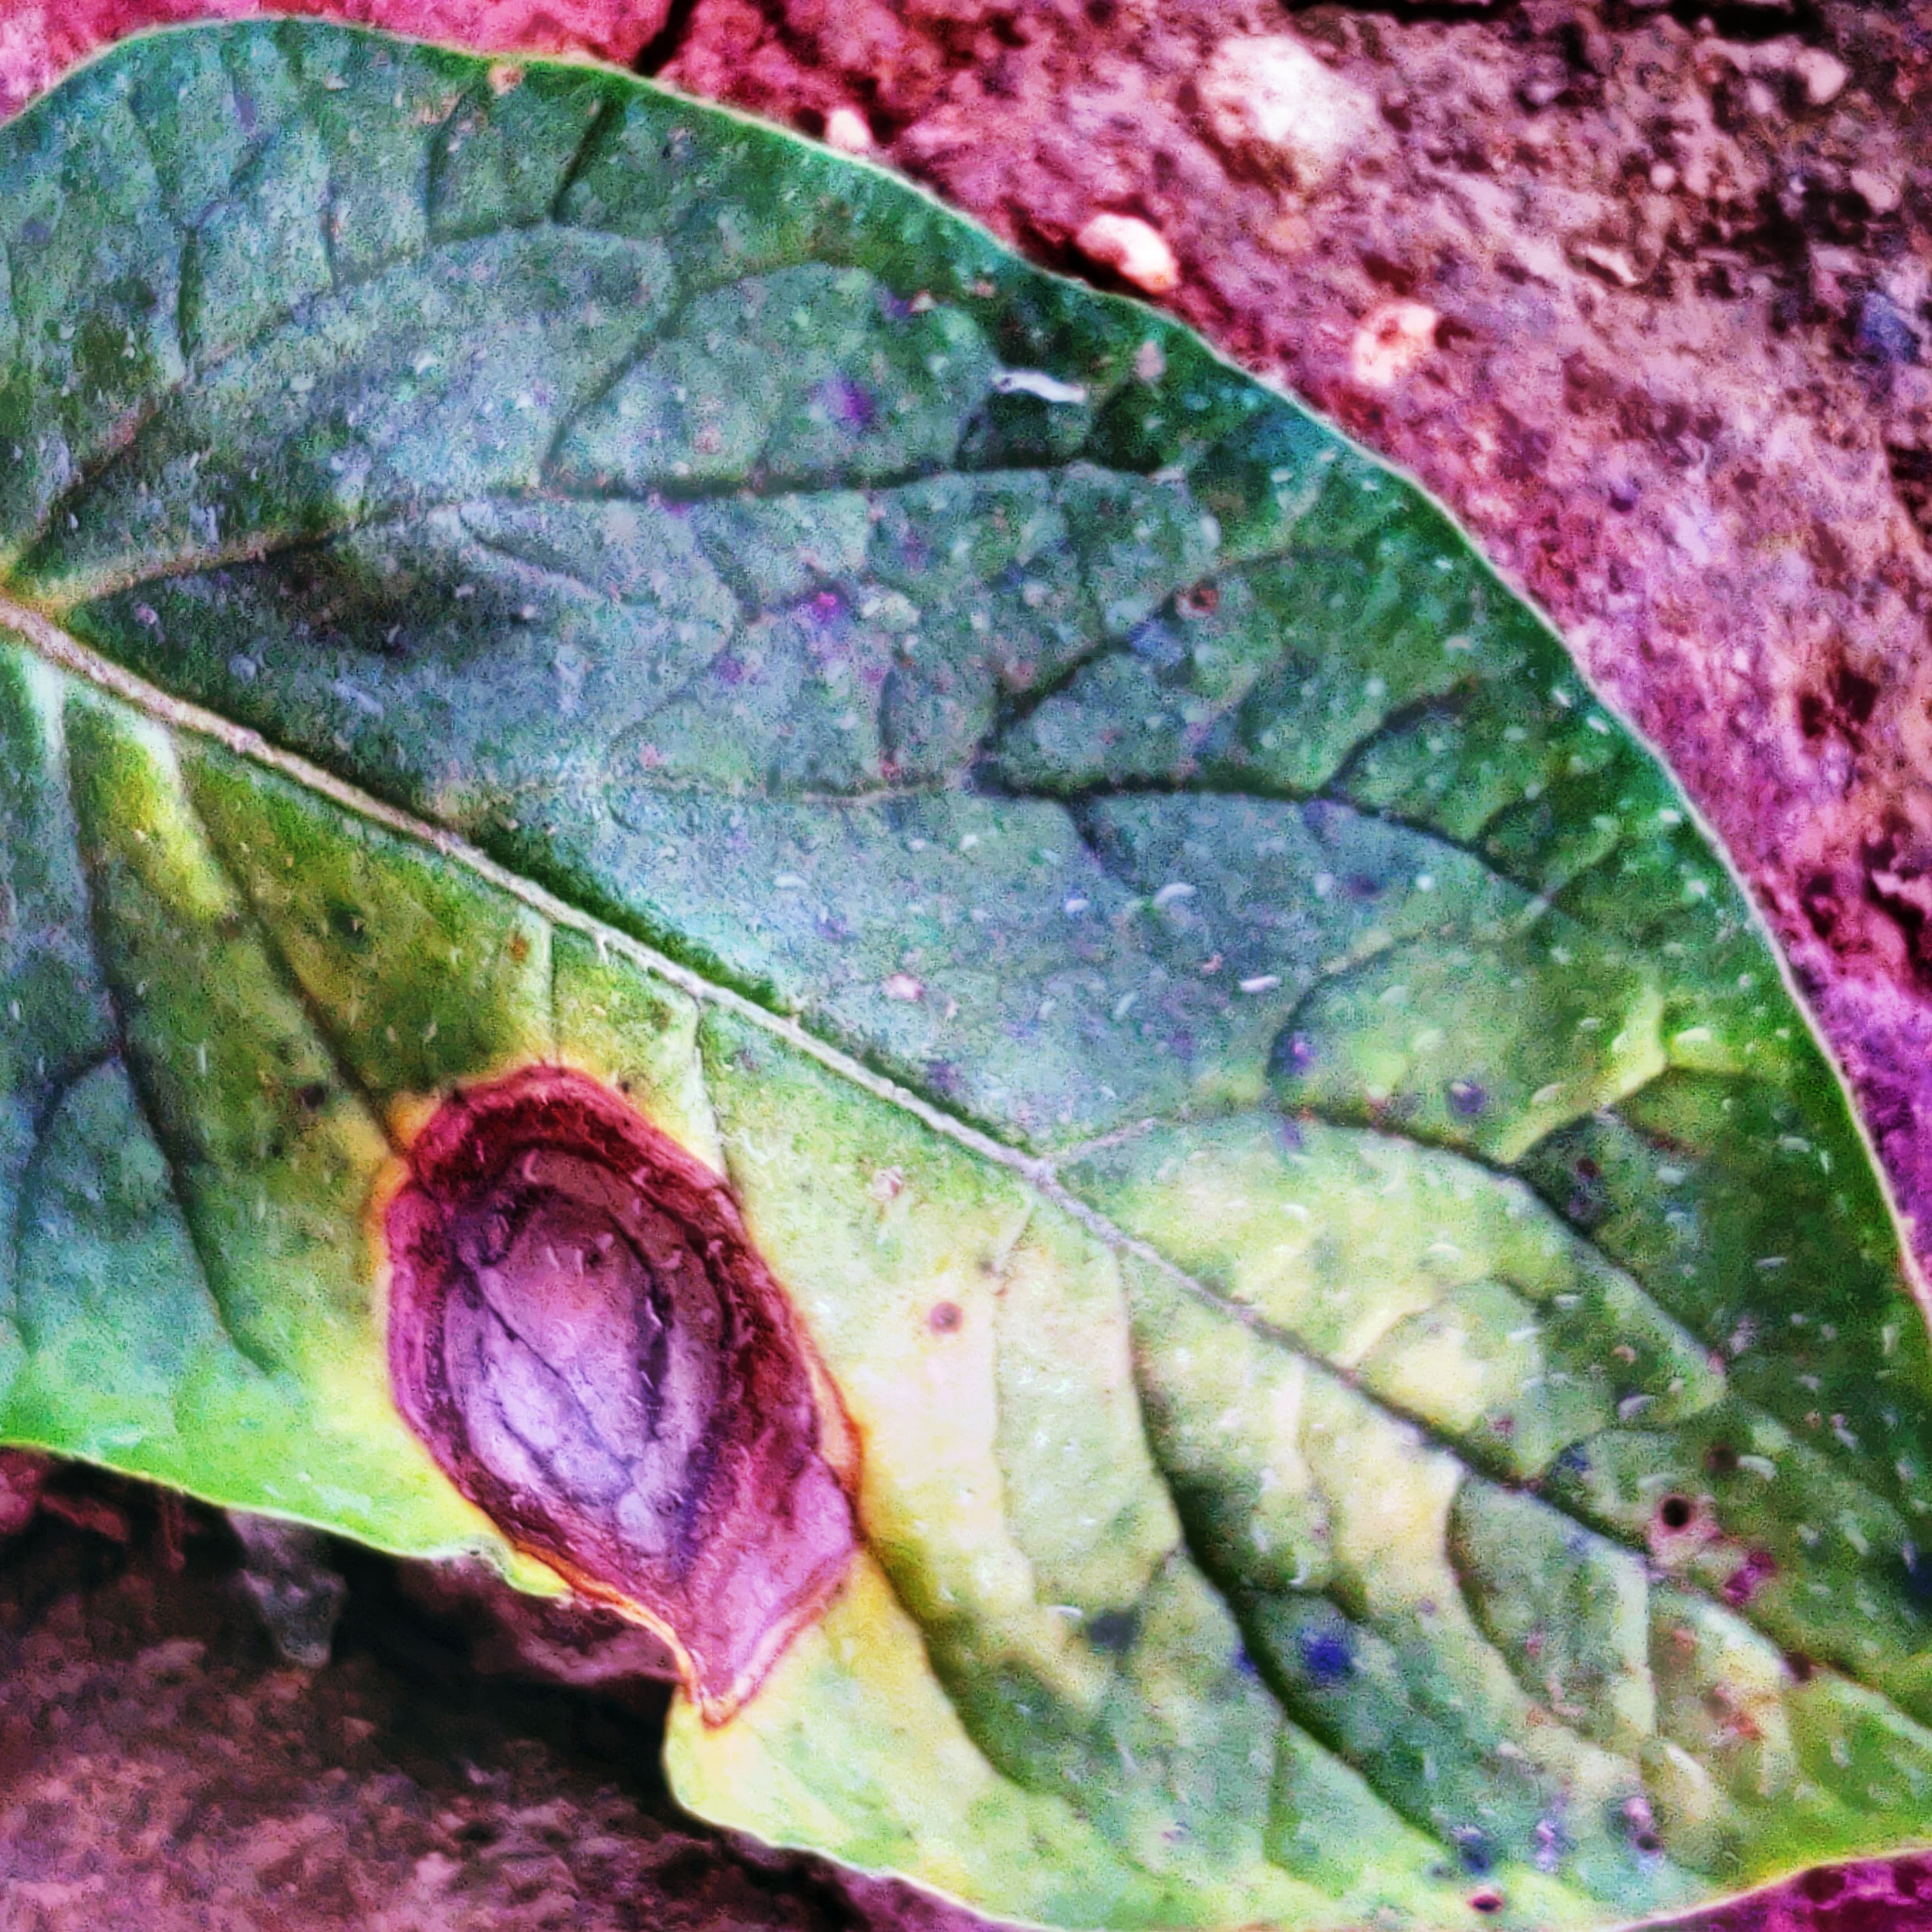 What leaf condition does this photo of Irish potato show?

late blight
